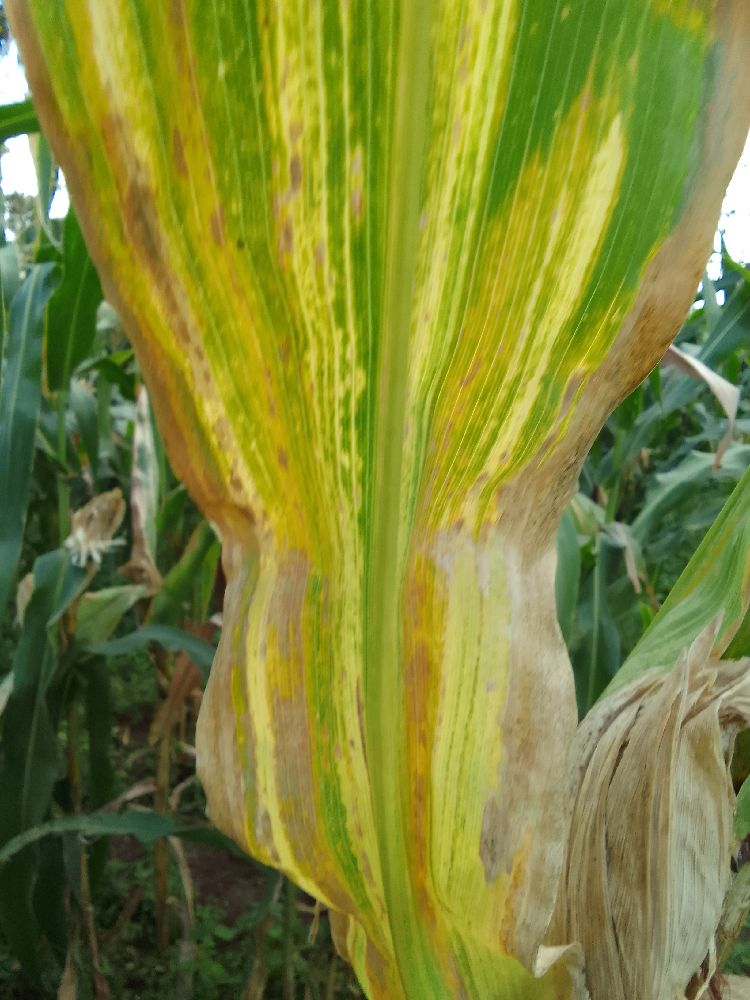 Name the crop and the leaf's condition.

maize, maize lethal necrosis
